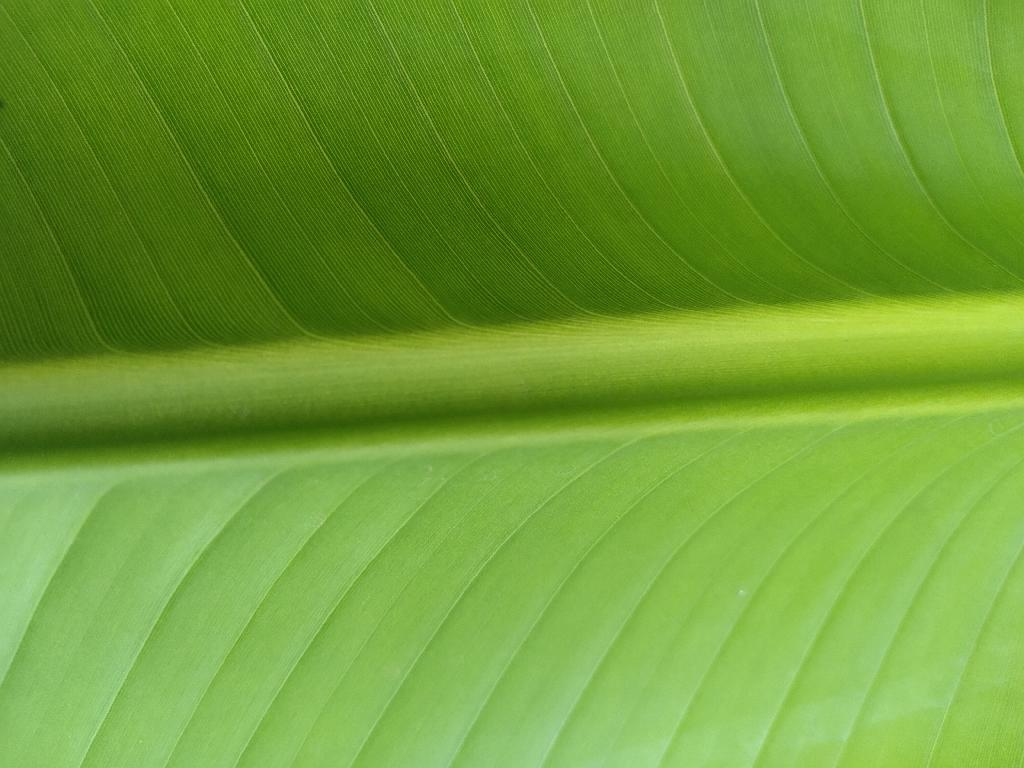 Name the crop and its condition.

banana, healthy
